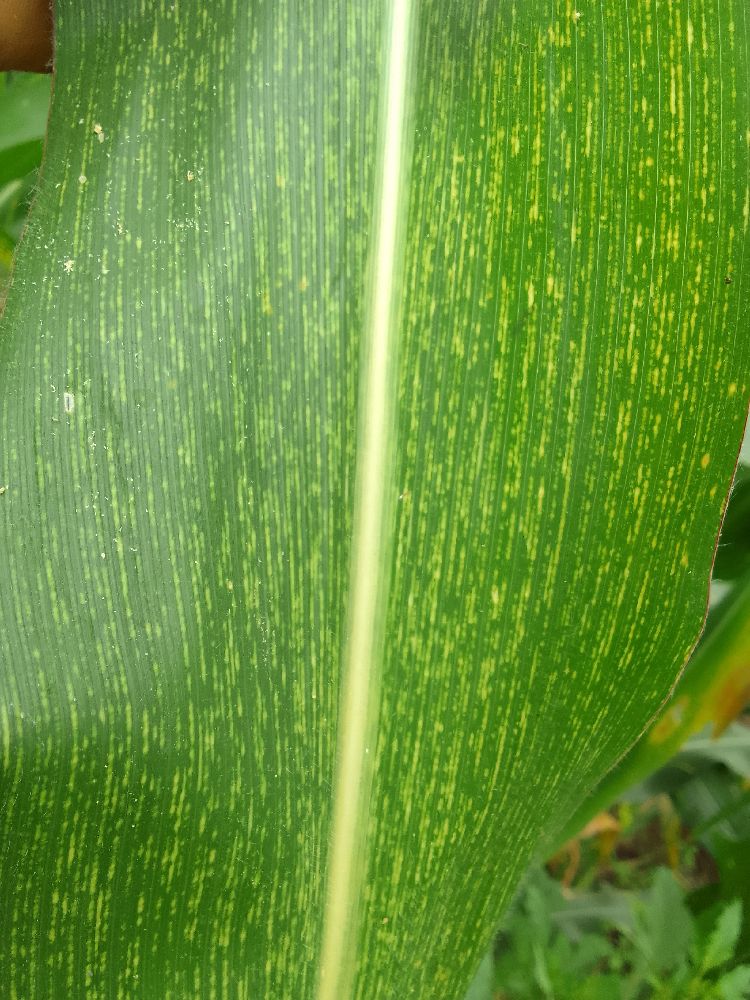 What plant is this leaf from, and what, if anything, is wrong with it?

maize, maize streak virus
